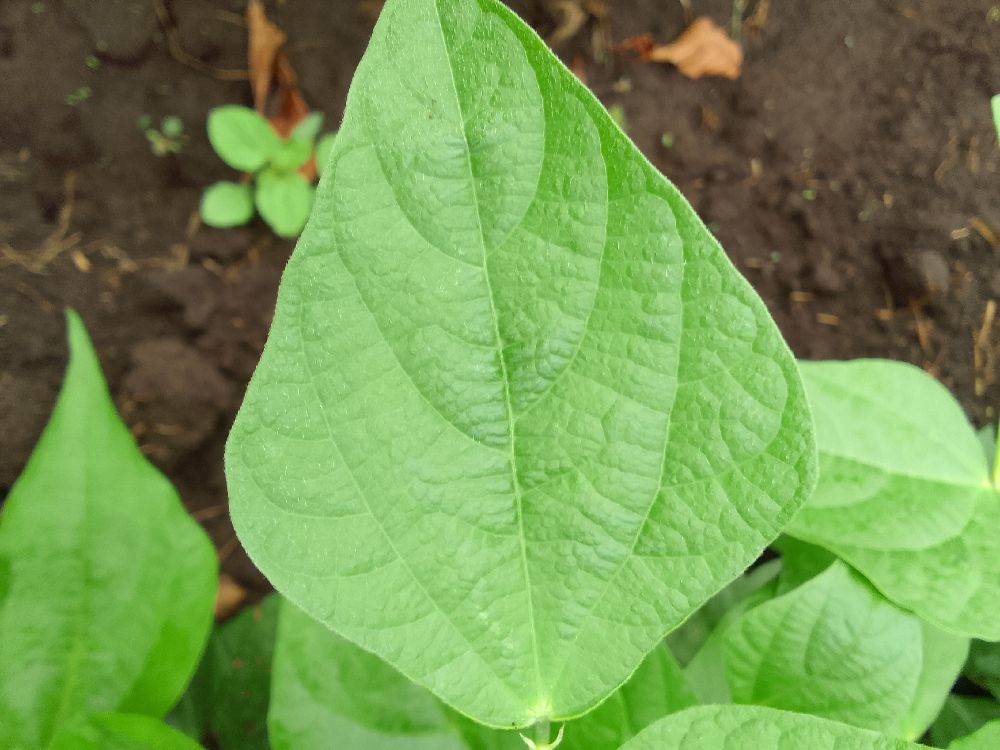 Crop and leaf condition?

common bean, healthy
